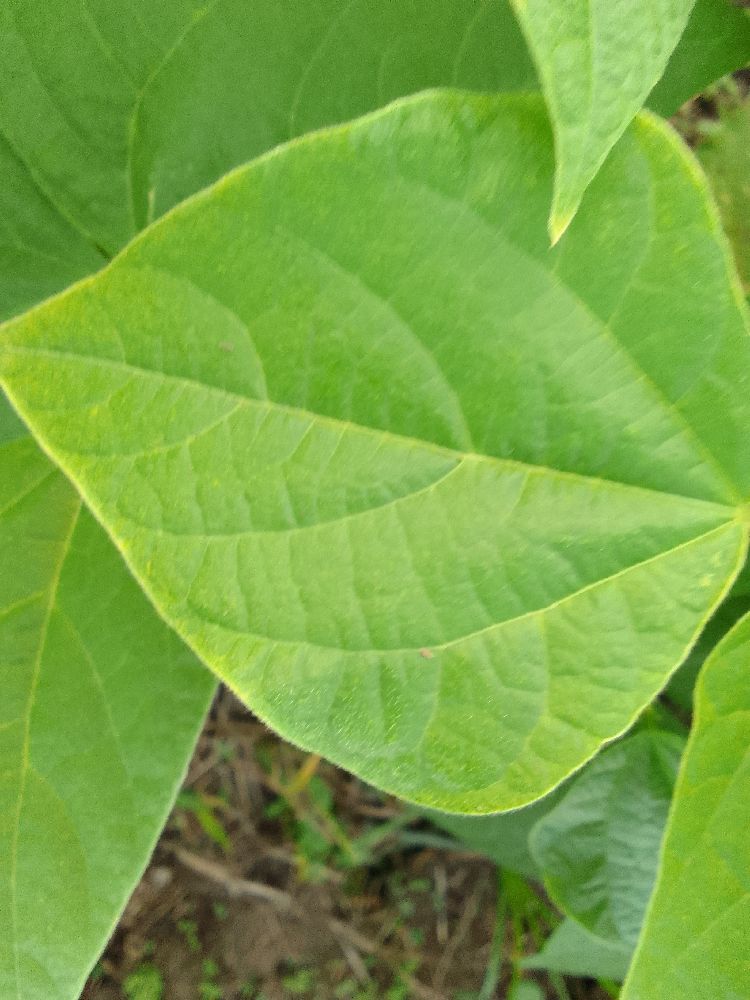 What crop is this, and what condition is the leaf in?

common bean, healthy
